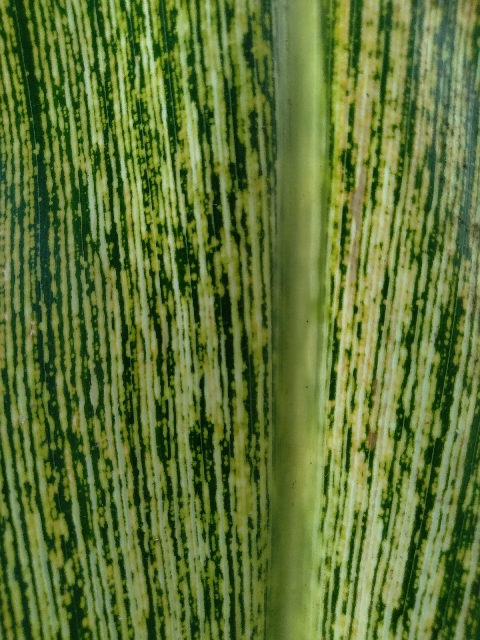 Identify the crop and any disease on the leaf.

maize, maize streak virus
